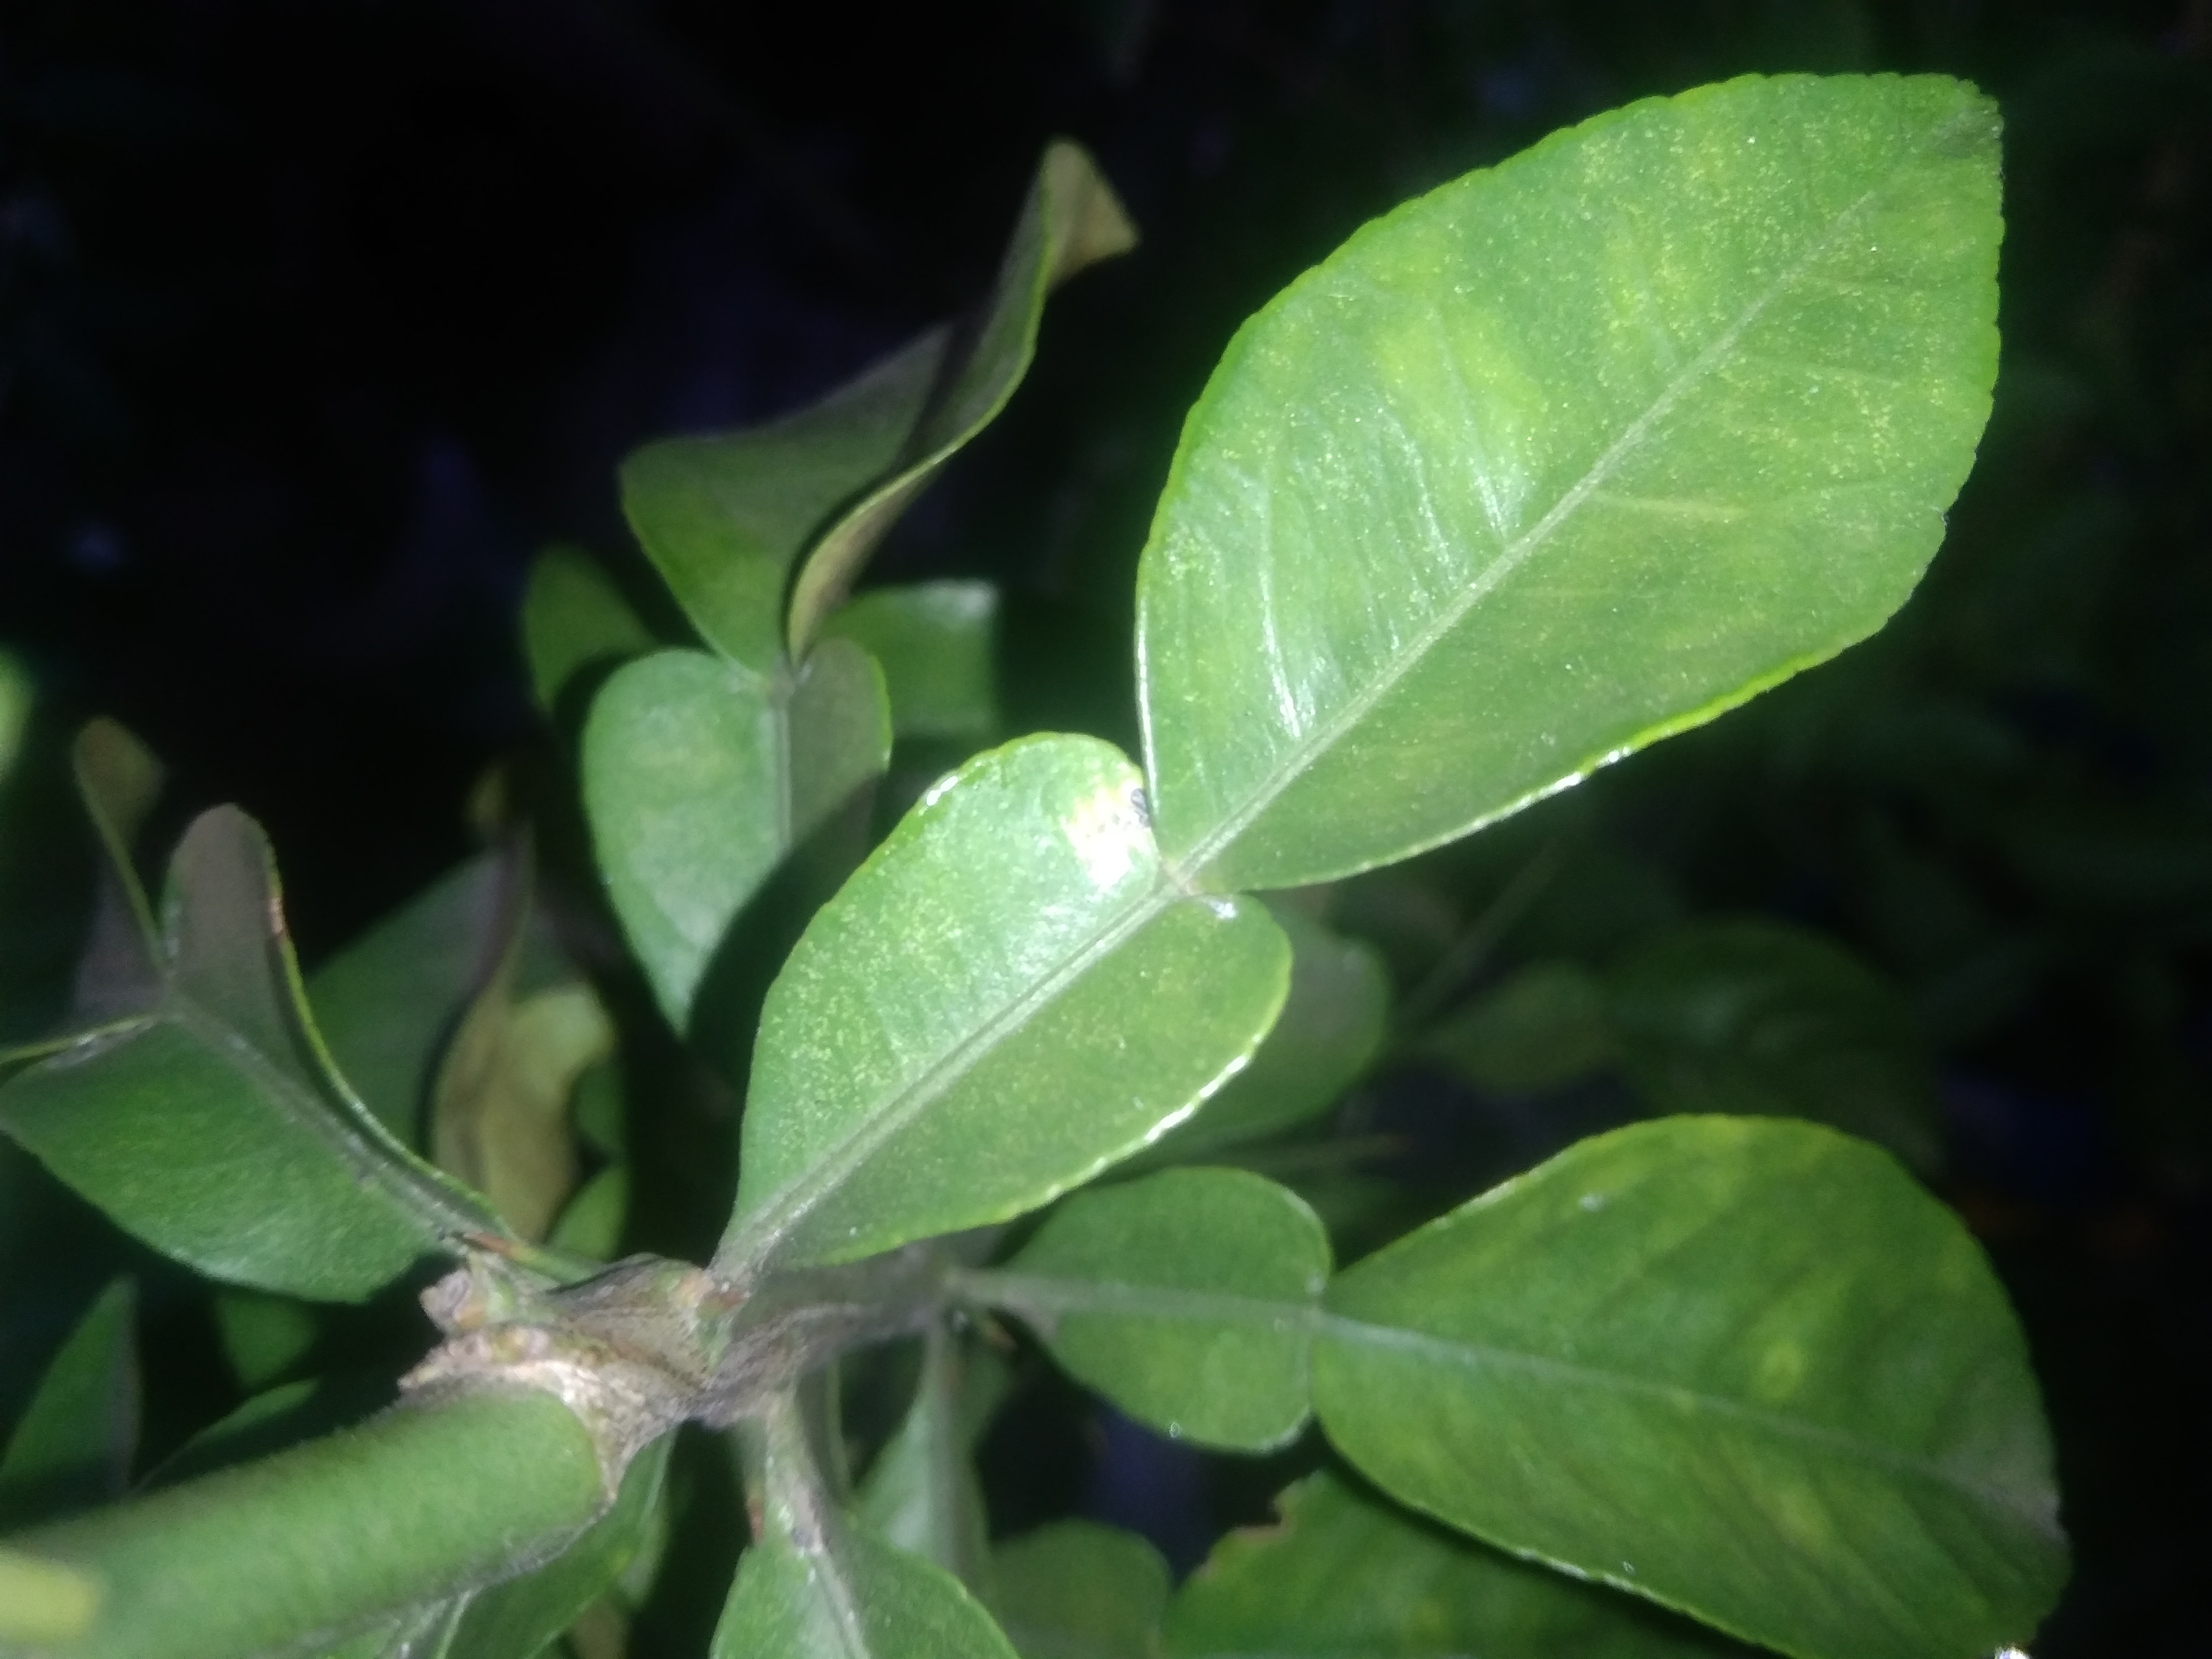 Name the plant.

lemon
